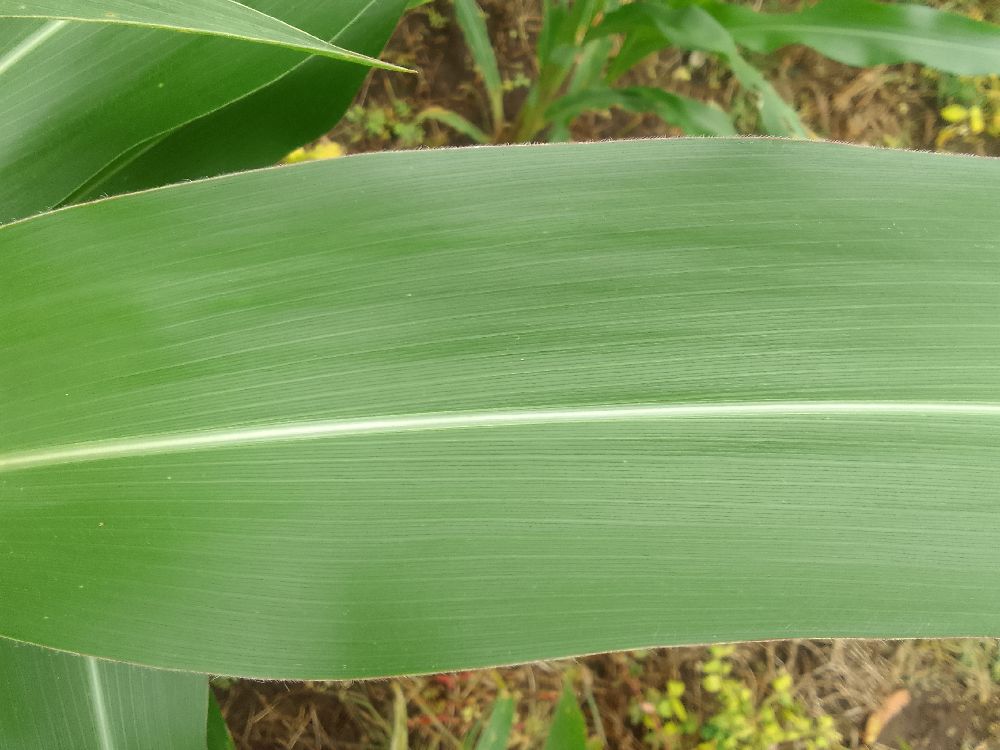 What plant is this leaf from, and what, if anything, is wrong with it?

maize, healthy
